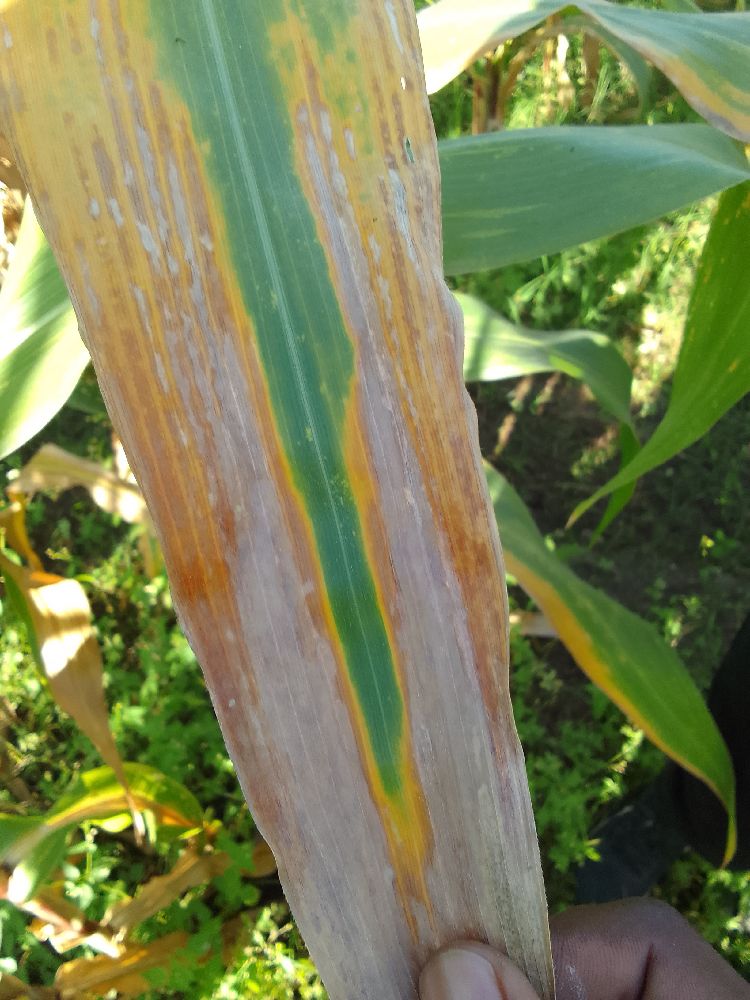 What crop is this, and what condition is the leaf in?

maize, maize lethal necrosis
